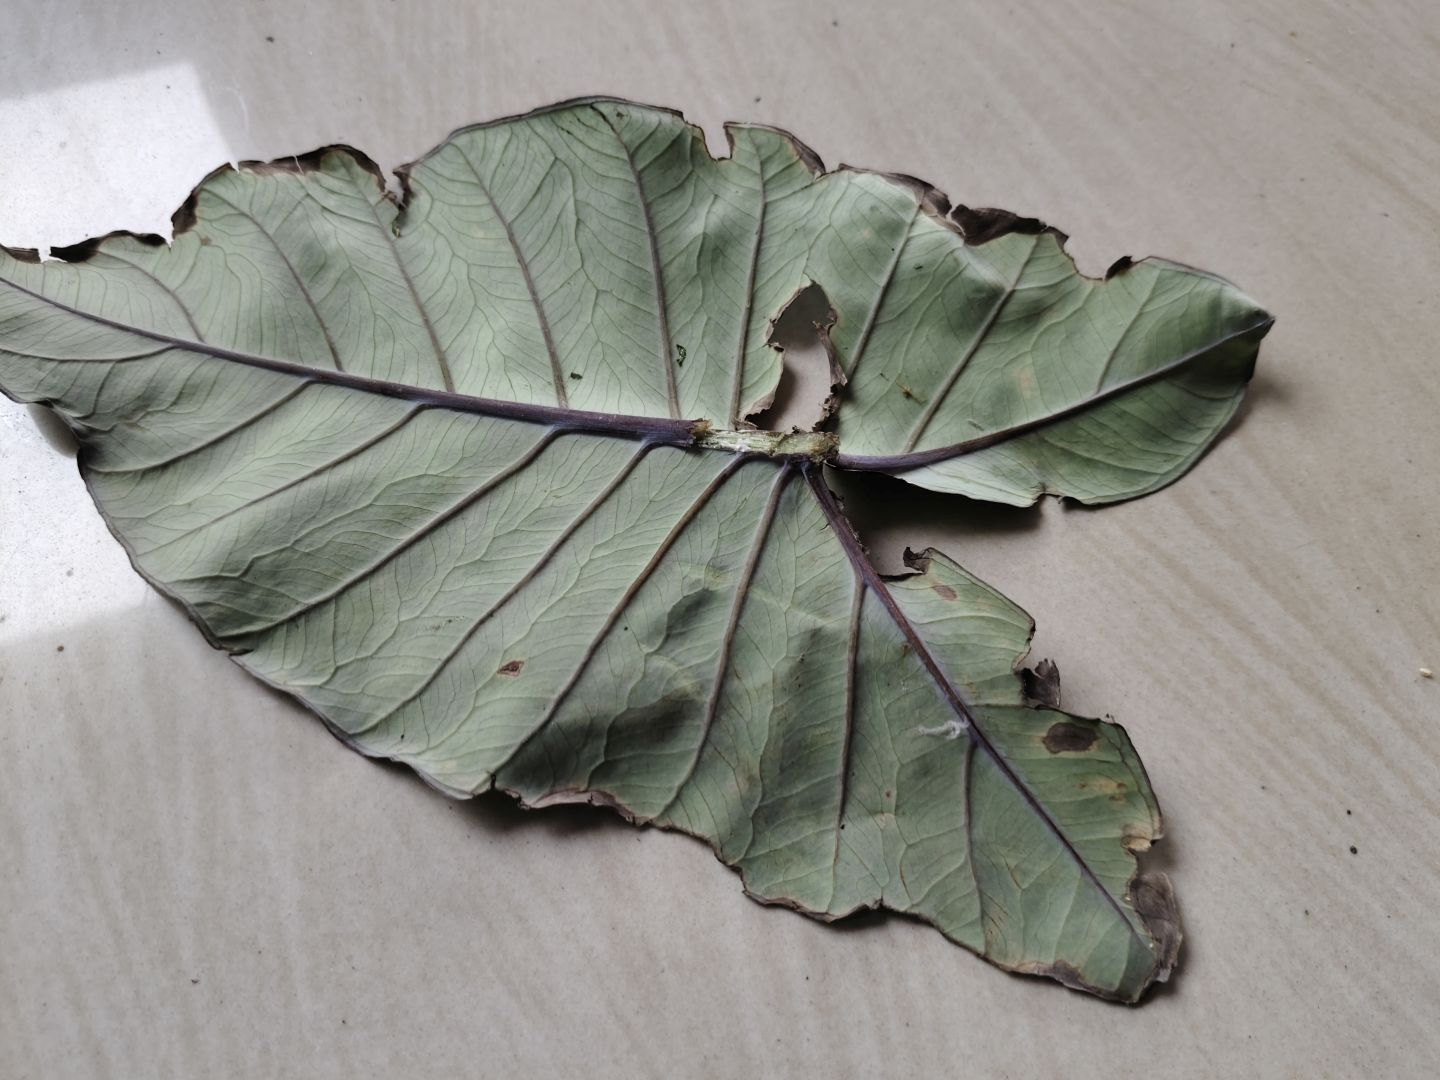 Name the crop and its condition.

taro, leaf blight
